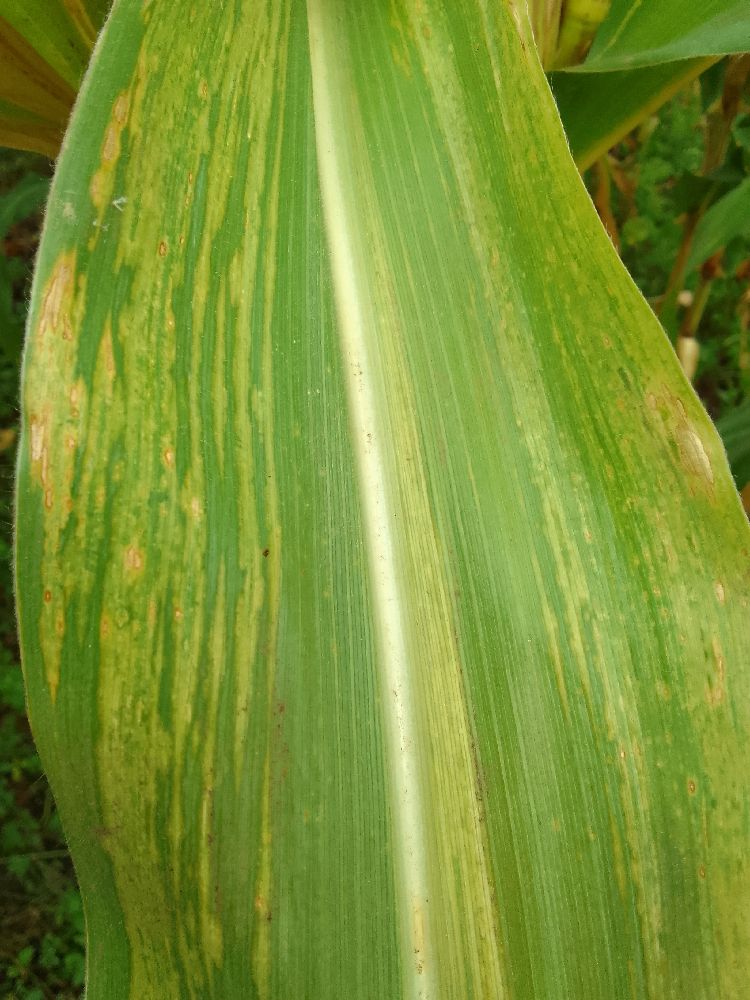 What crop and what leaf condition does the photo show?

maize, maize lethal necrosis
